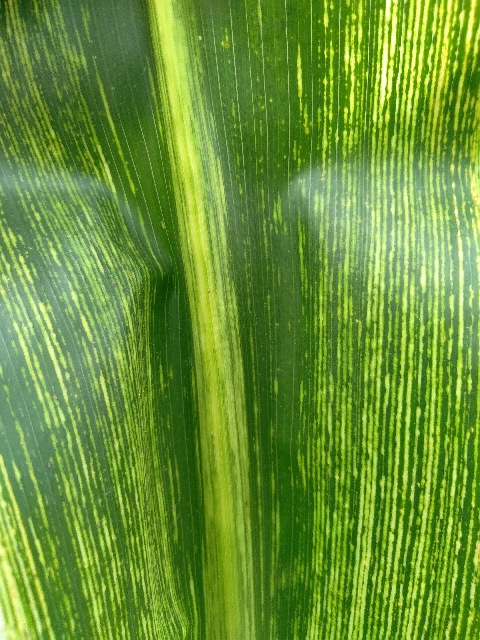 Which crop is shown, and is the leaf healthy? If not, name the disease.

maize, maize streak virus
